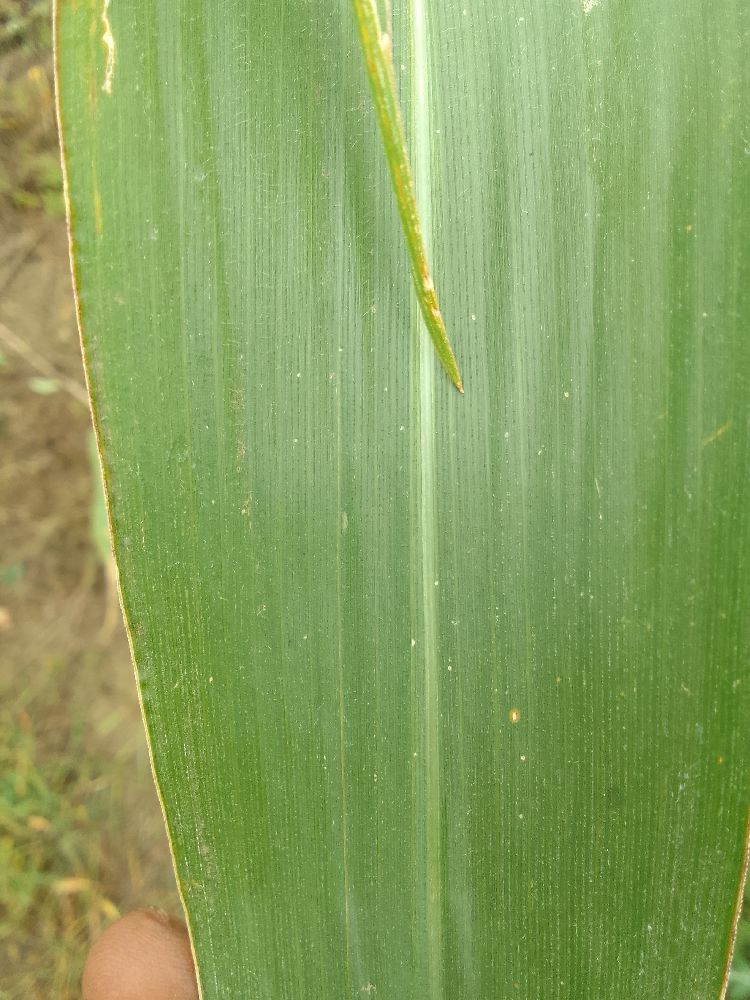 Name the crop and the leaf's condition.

maize, healthy
